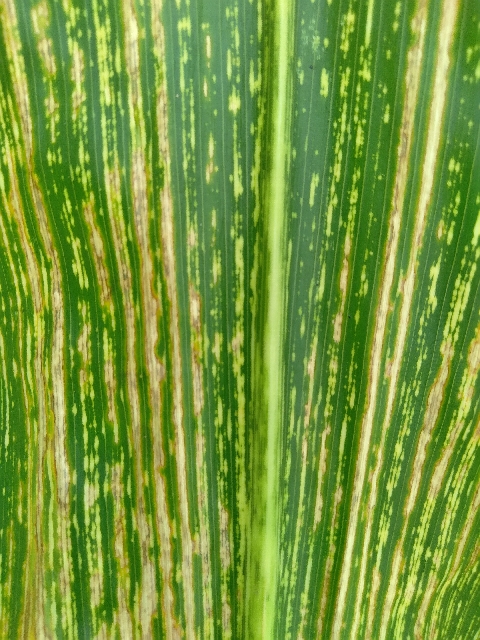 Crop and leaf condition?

maize, maize streak virus
